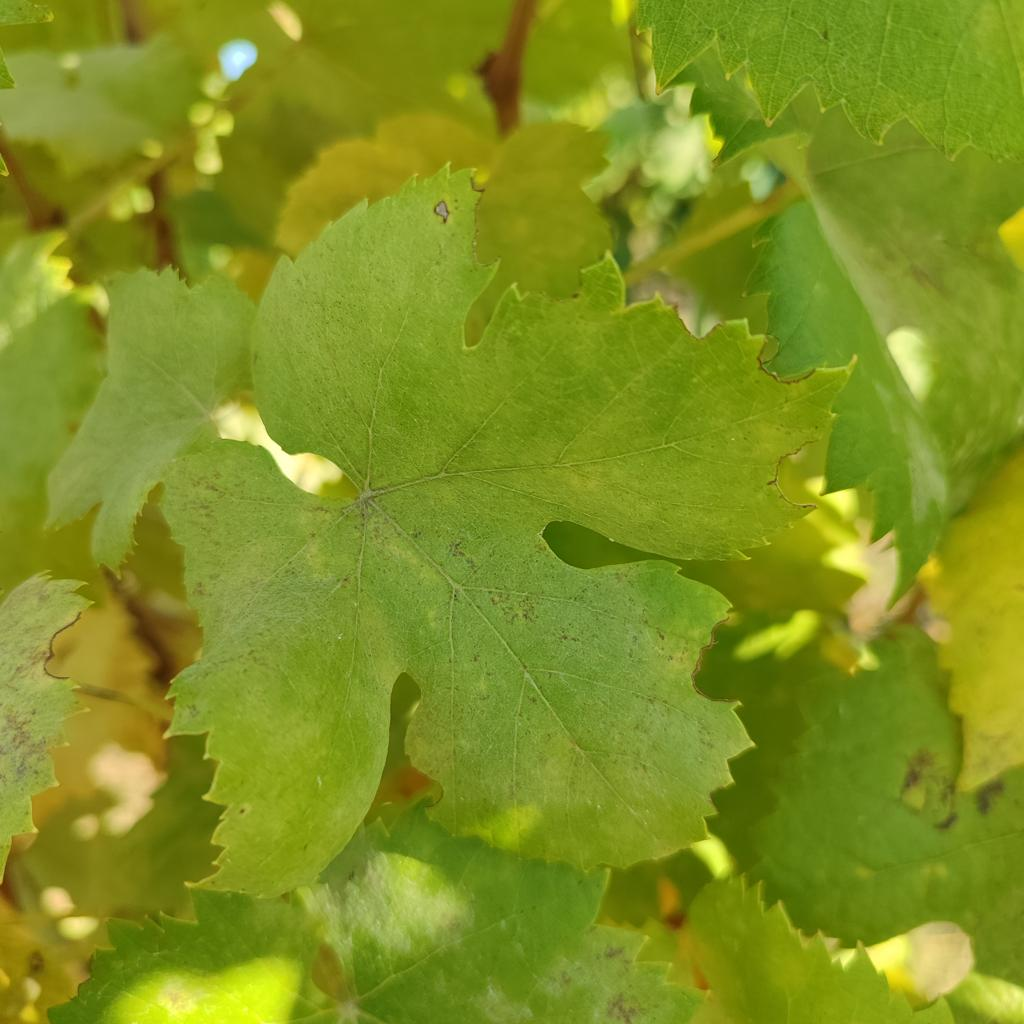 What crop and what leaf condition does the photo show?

grapevine, powdery mildew
